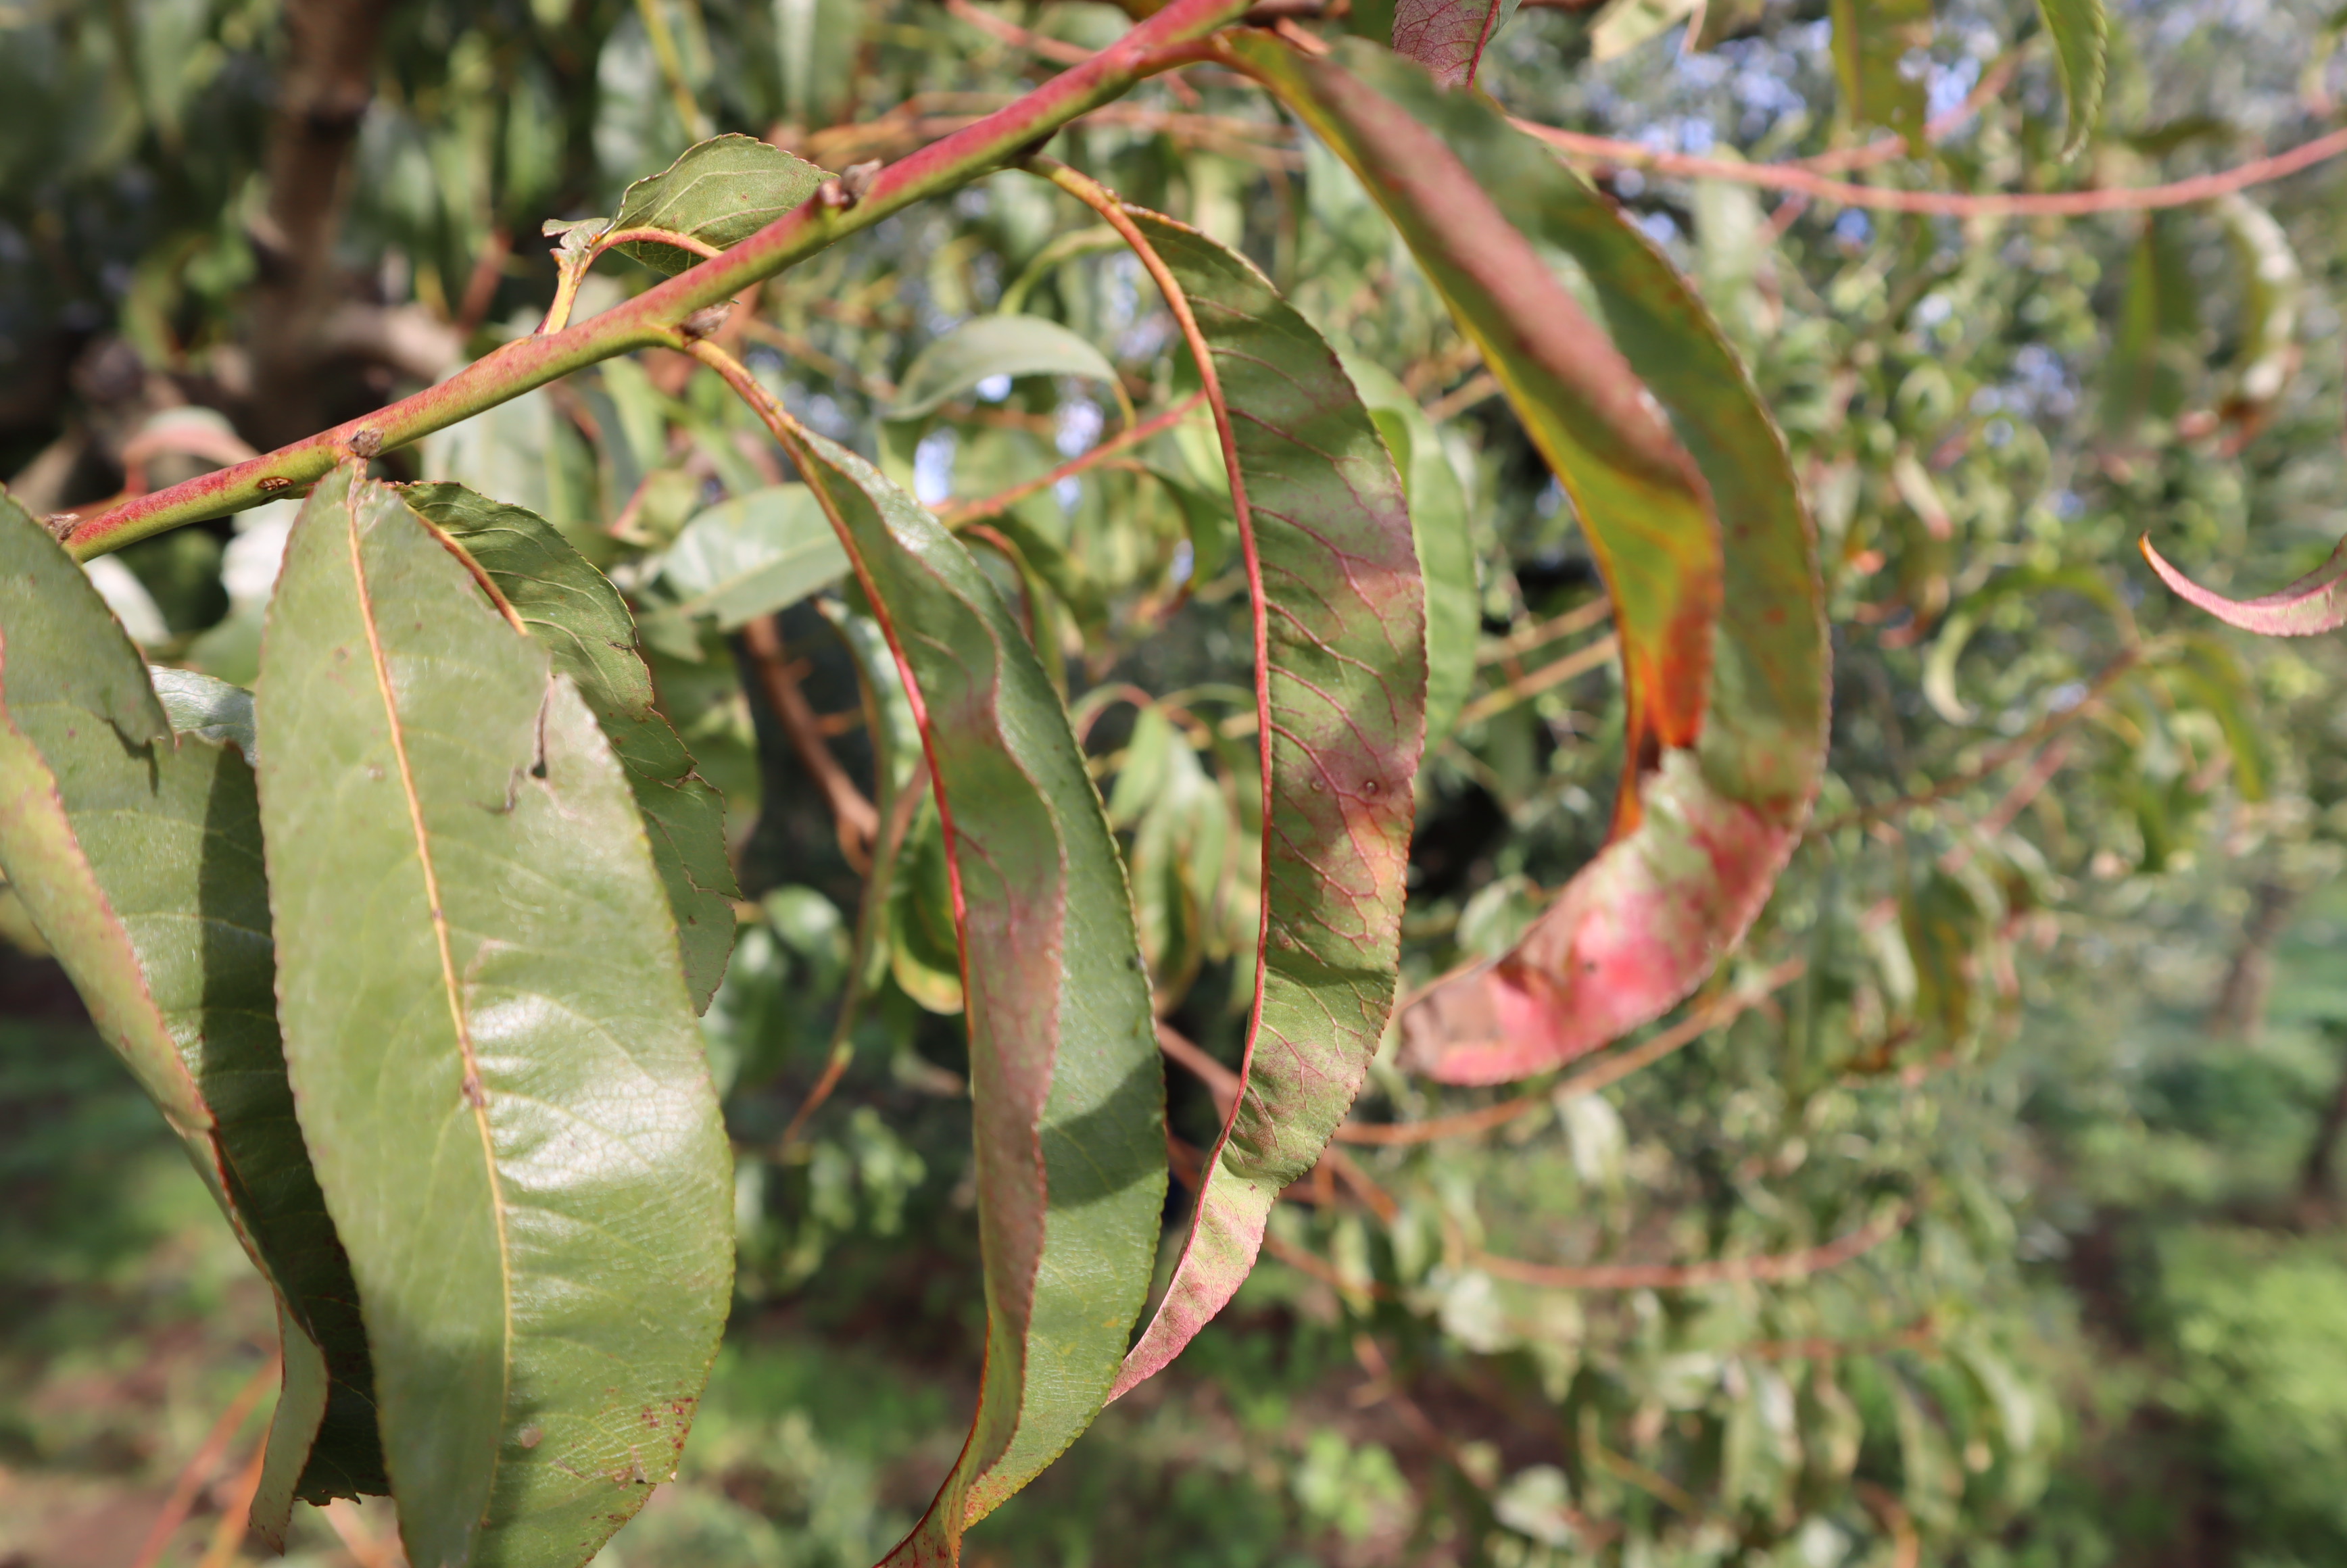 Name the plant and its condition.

peach, shot hole disease
